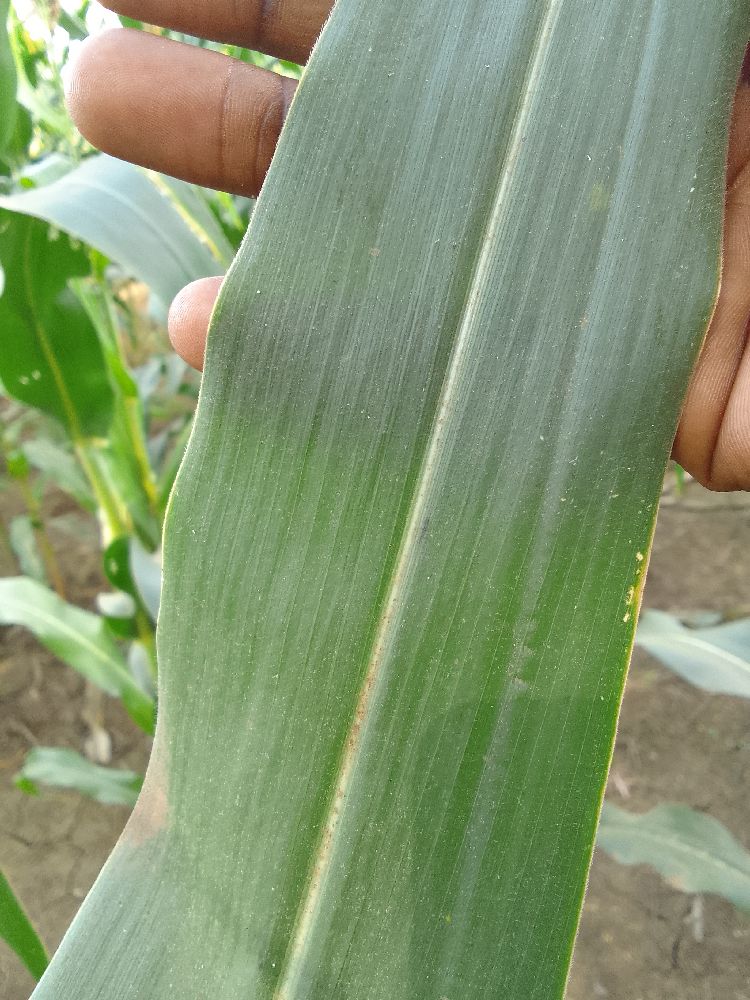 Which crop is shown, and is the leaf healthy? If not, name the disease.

maize, healthy
